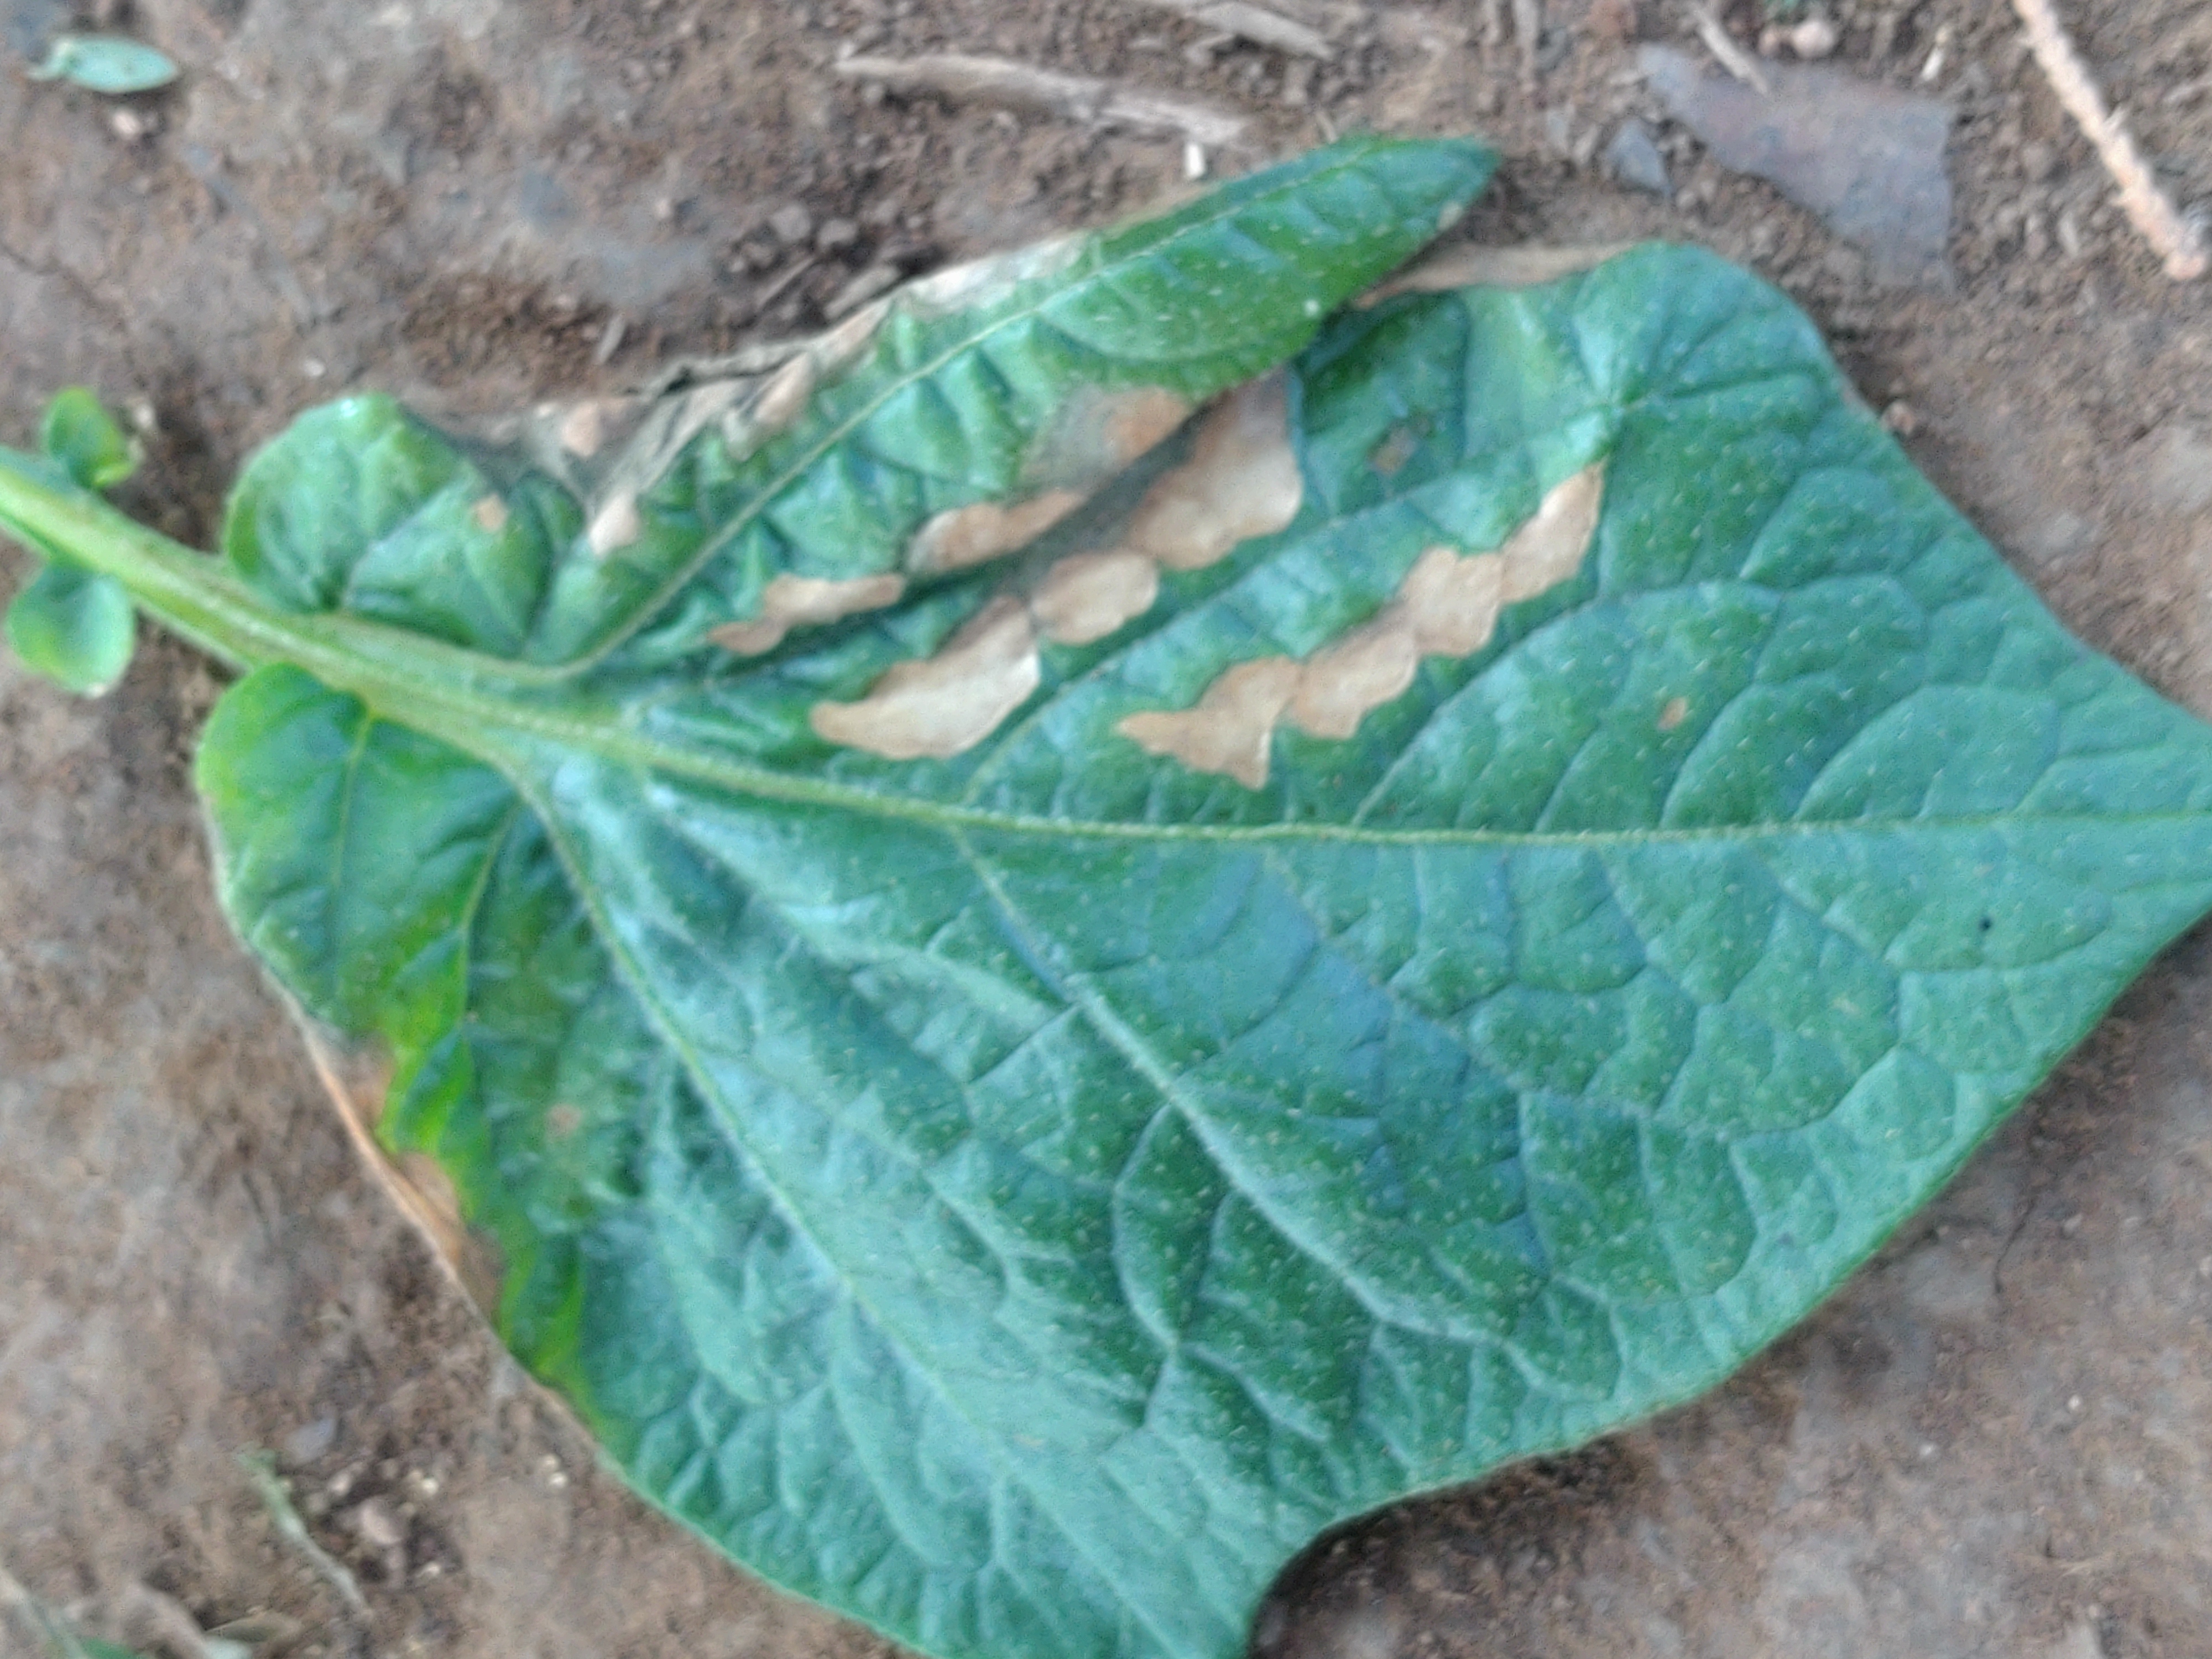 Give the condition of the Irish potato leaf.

early blight
